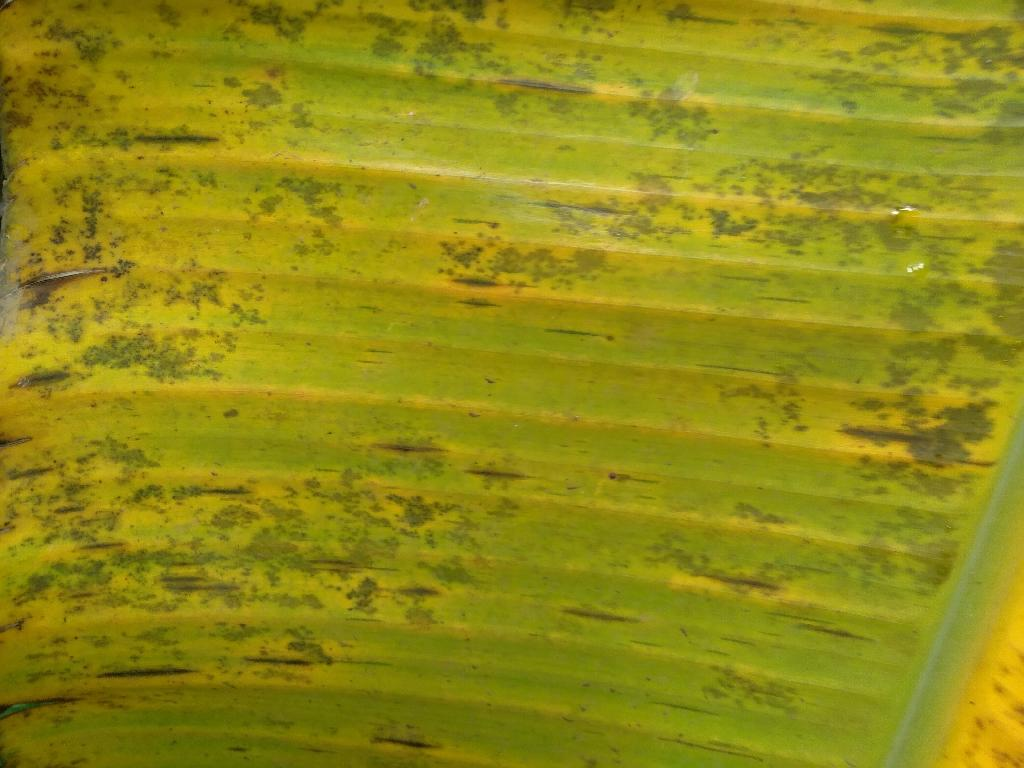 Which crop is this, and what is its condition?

banana, black sigatoka
